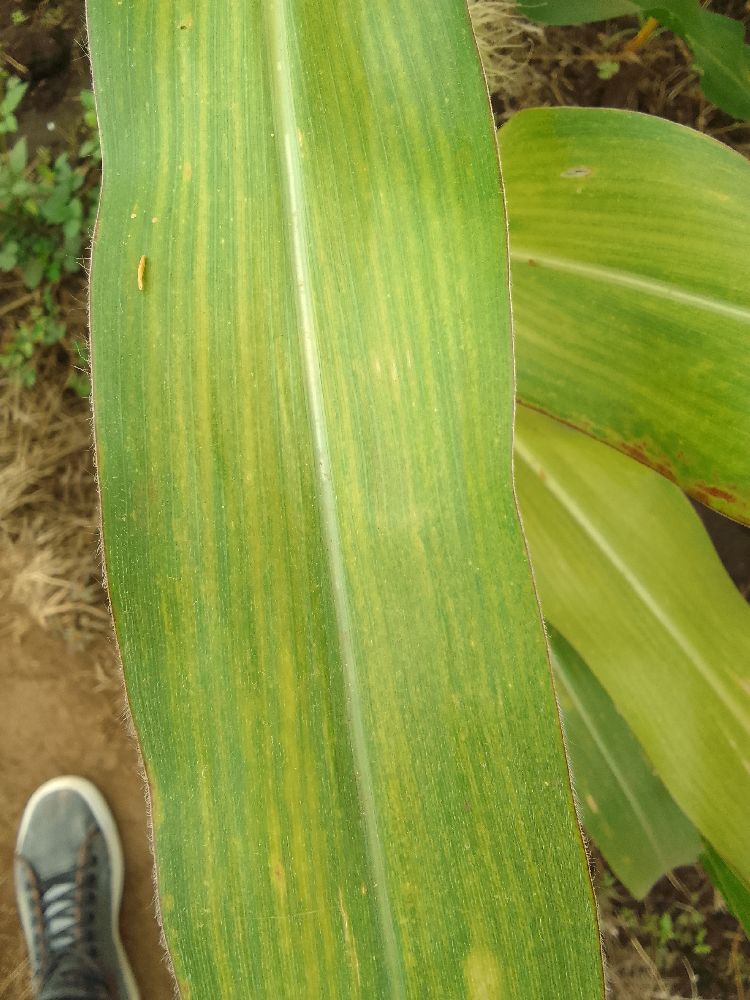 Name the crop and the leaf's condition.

maize, maize lethal necrosis
